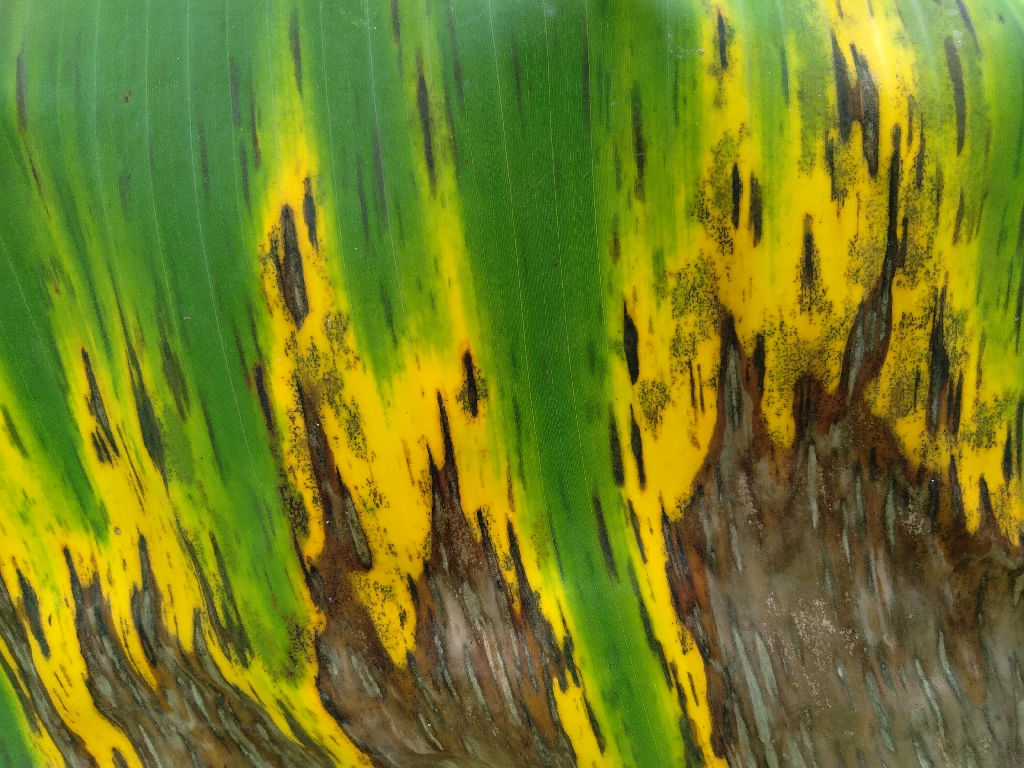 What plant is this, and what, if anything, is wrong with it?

banana, black sigatoka
